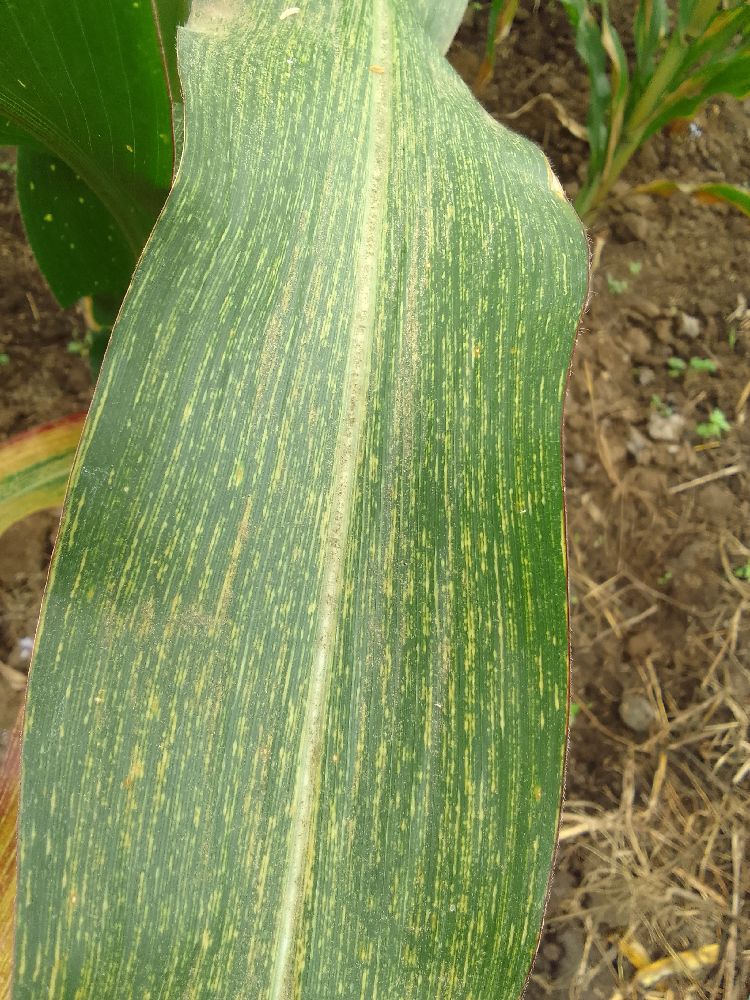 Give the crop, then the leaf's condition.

maize, maize streak virus
